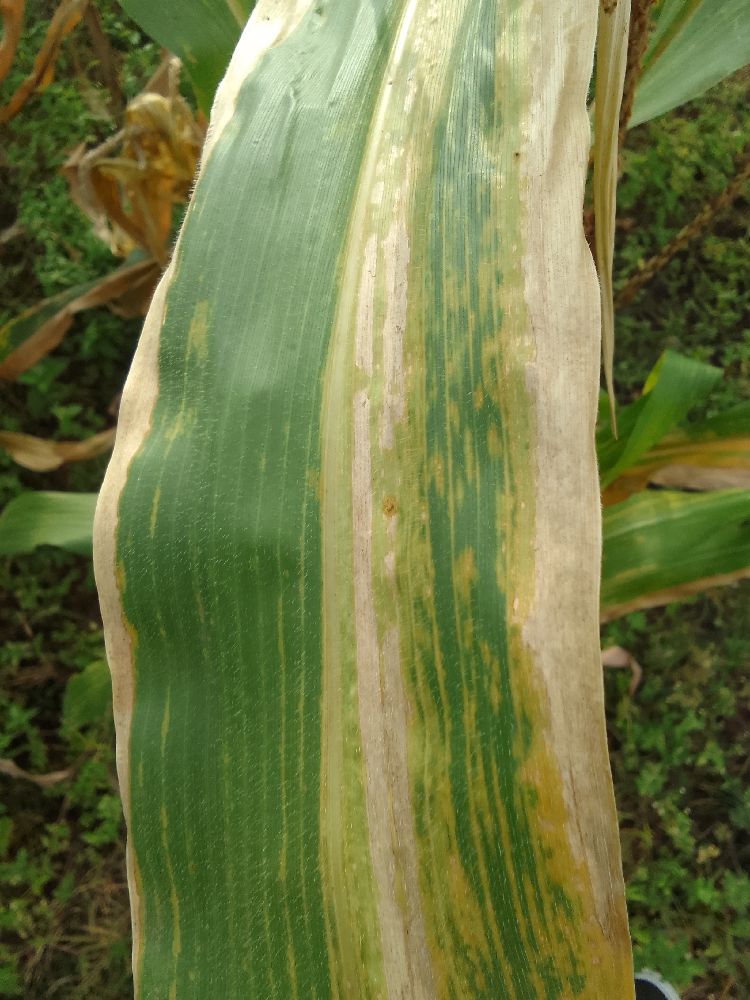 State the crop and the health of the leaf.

maize, maize lethal necrosis
